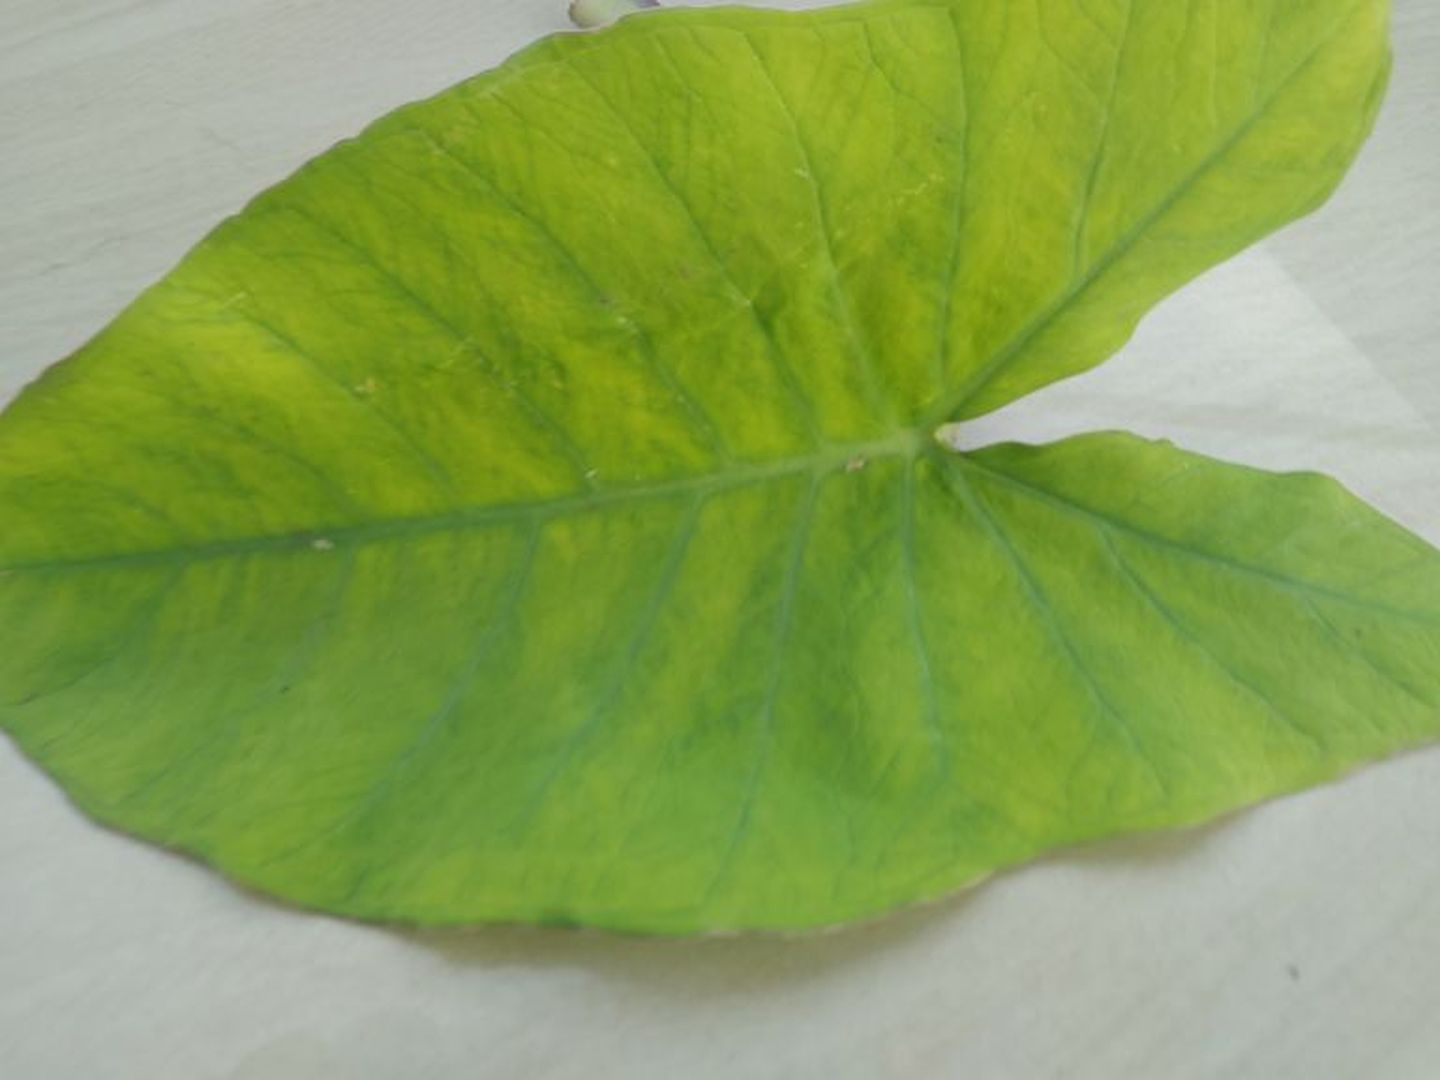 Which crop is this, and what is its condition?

taro, mosaic
